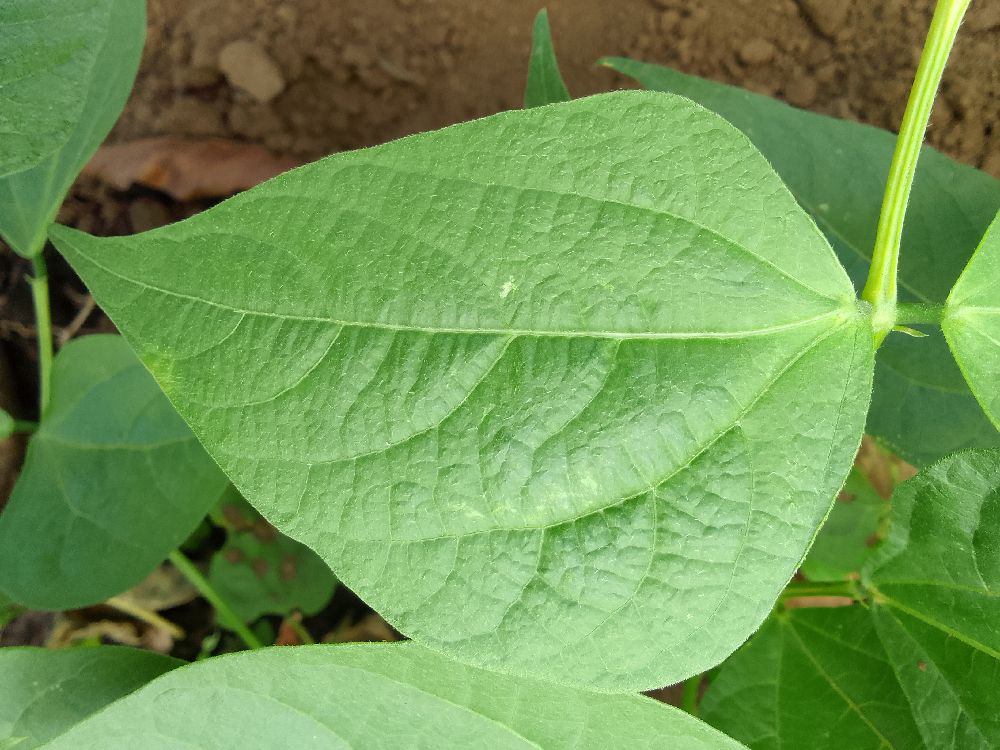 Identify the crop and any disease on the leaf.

common bean, healthy
